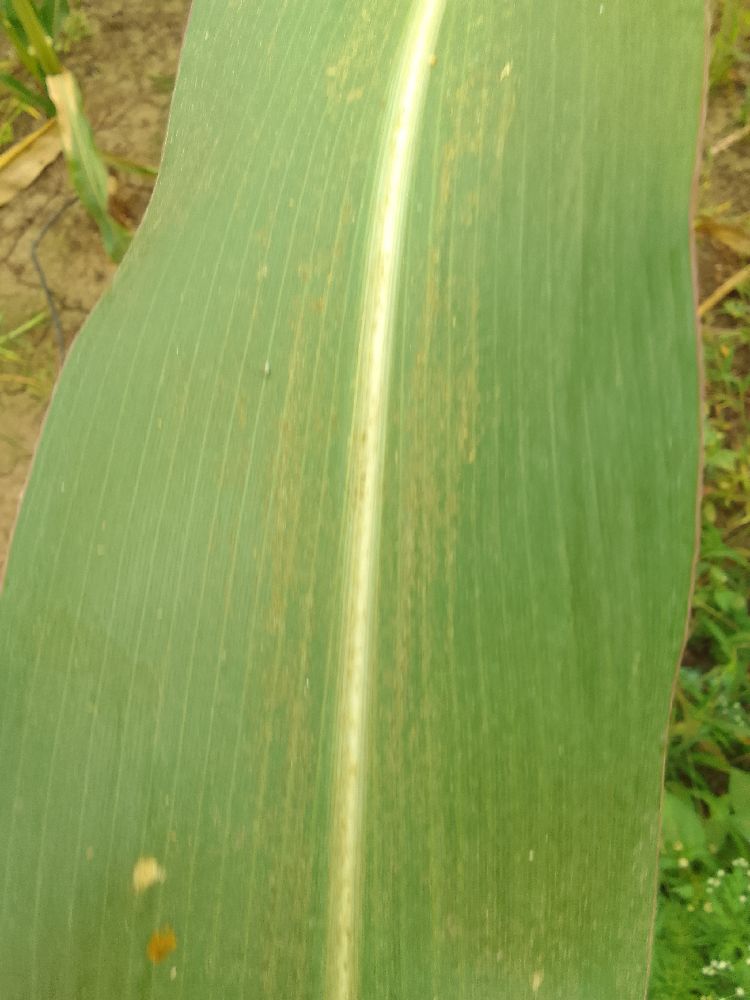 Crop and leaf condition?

maize, healthy
